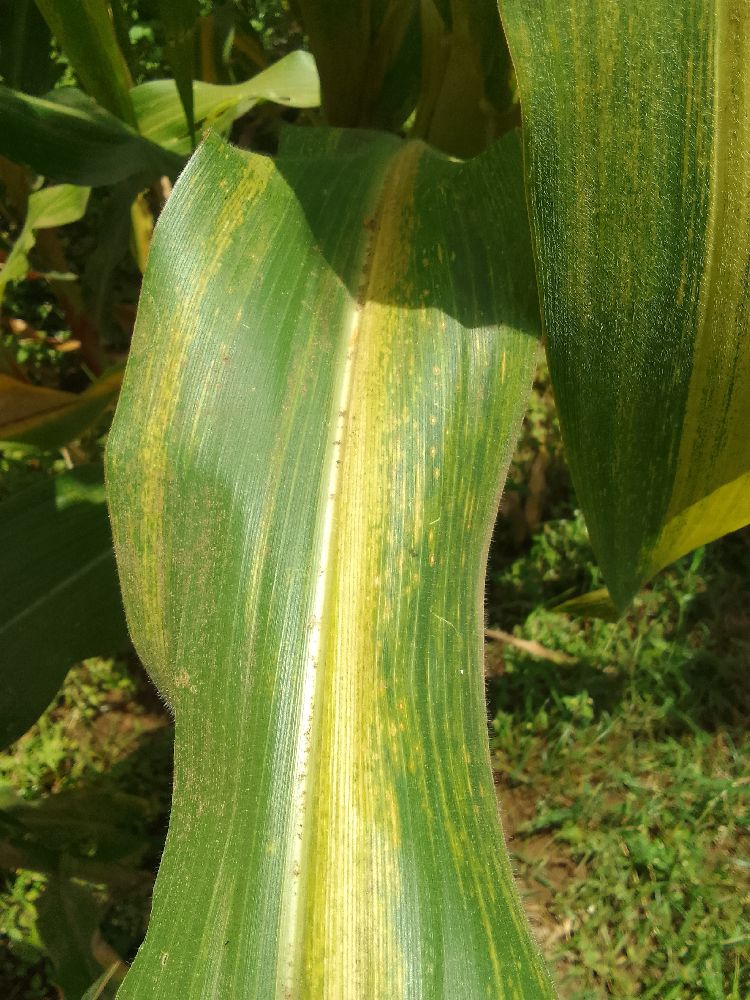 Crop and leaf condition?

maize, maize lethal necrosis
